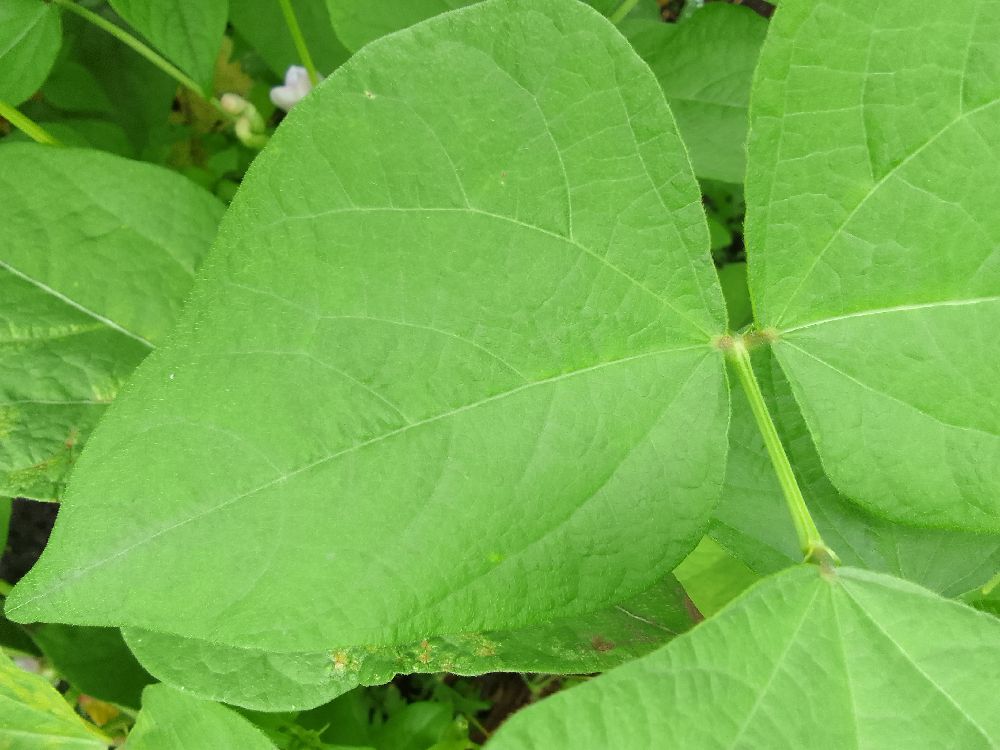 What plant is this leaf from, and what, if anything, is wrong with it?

common bean, healthy
